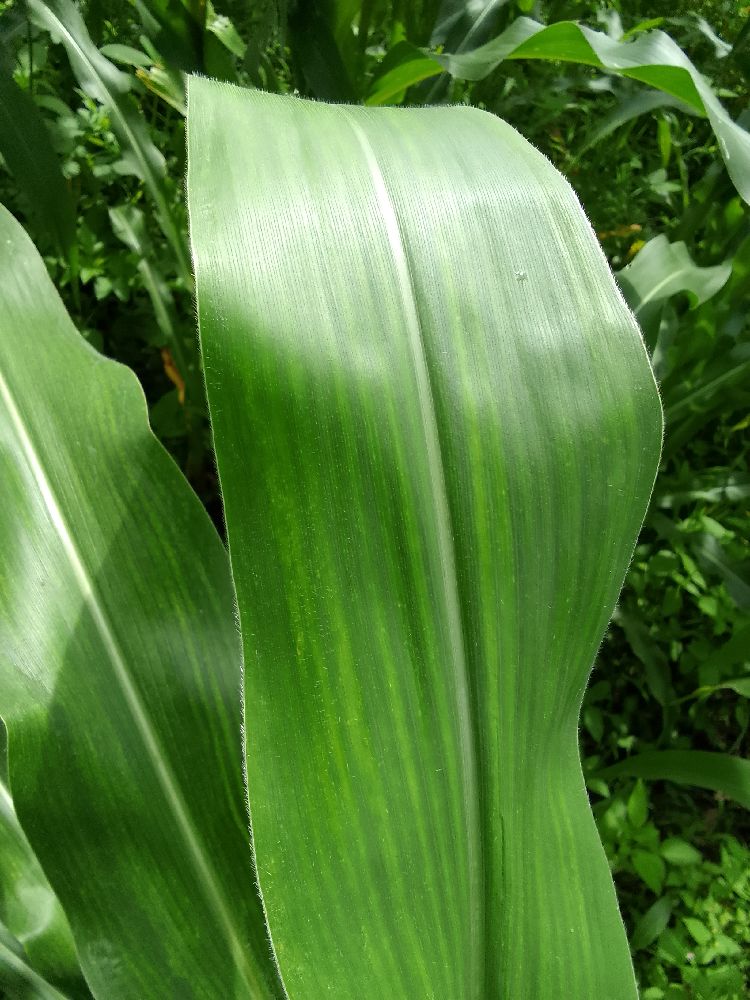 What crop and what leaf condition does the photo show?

maize, maize lethal necrosis
